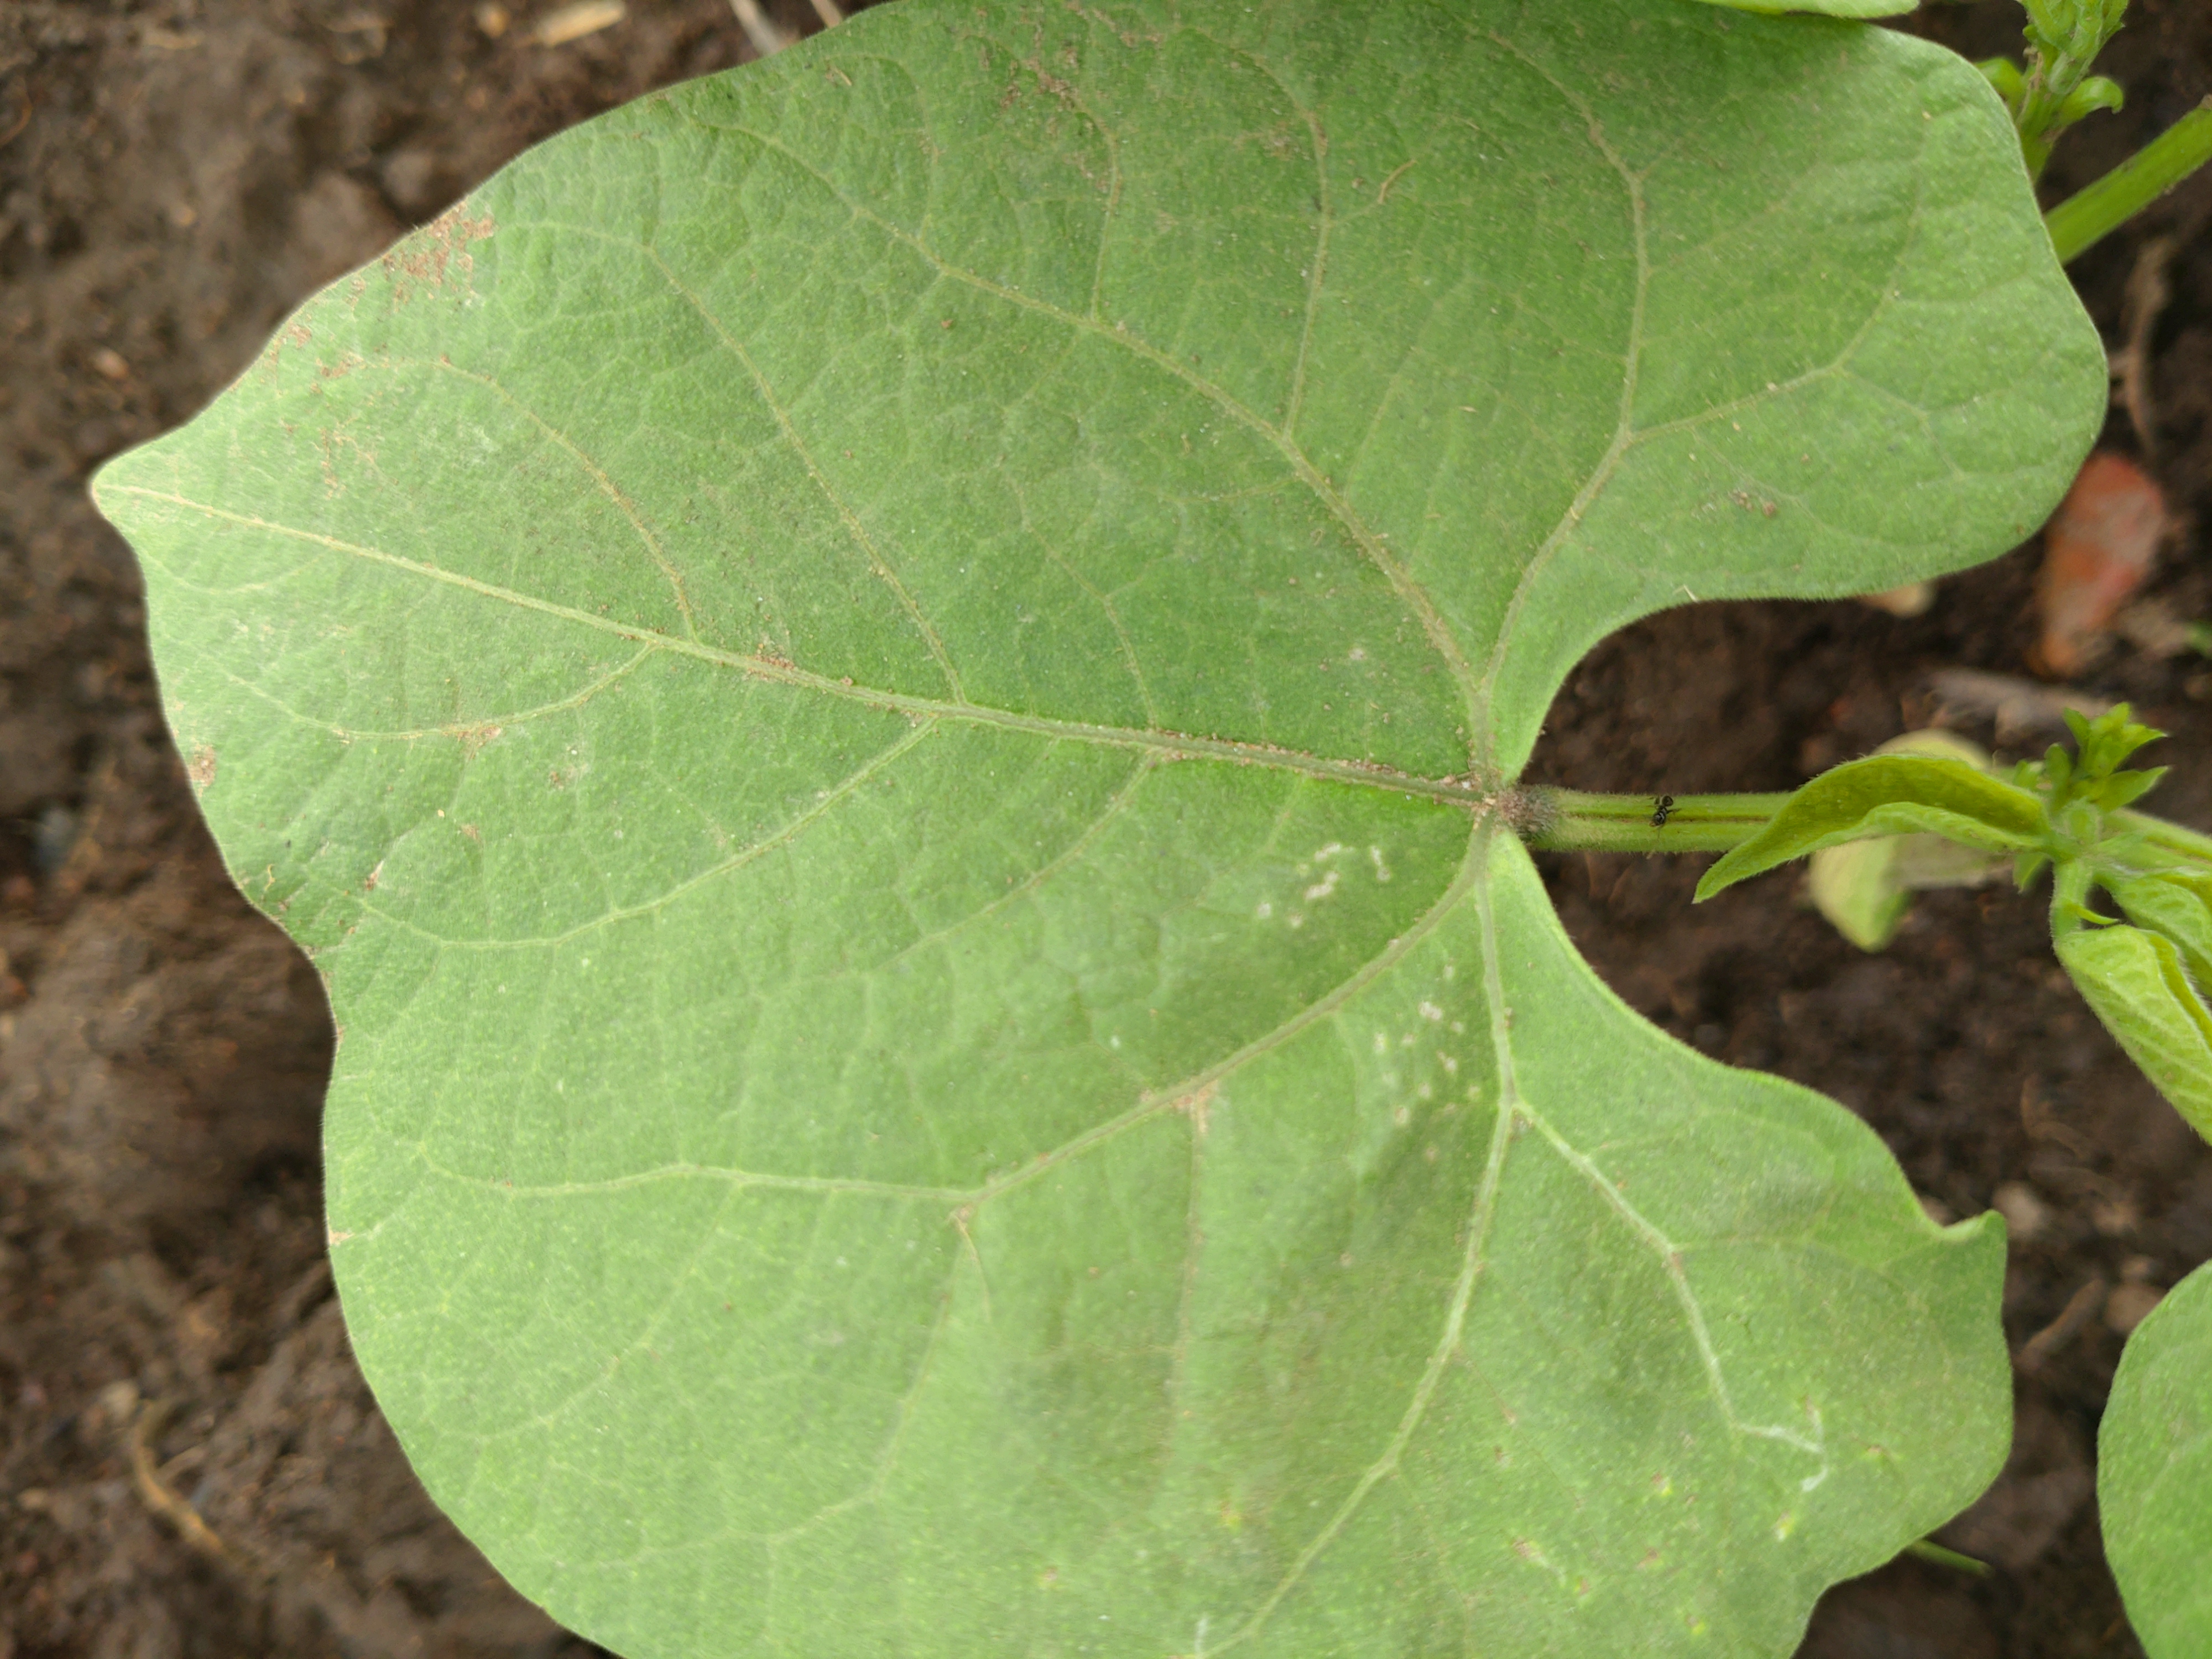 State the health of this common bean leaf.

healthy
